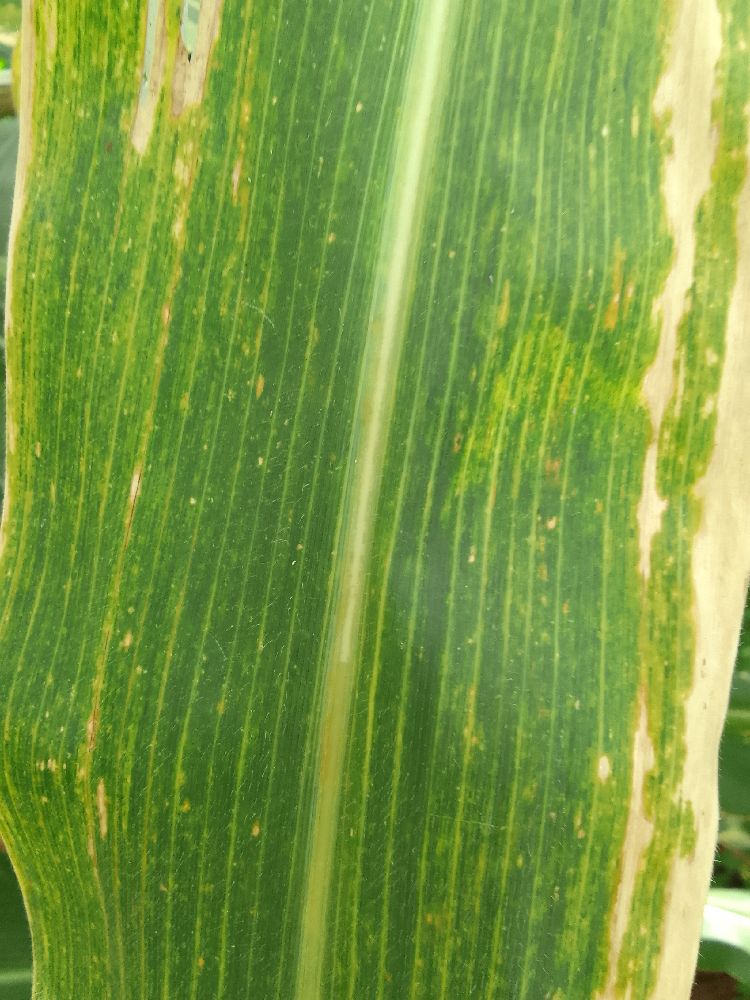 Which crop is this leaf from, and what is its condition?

maize, maize lethal necrosis
